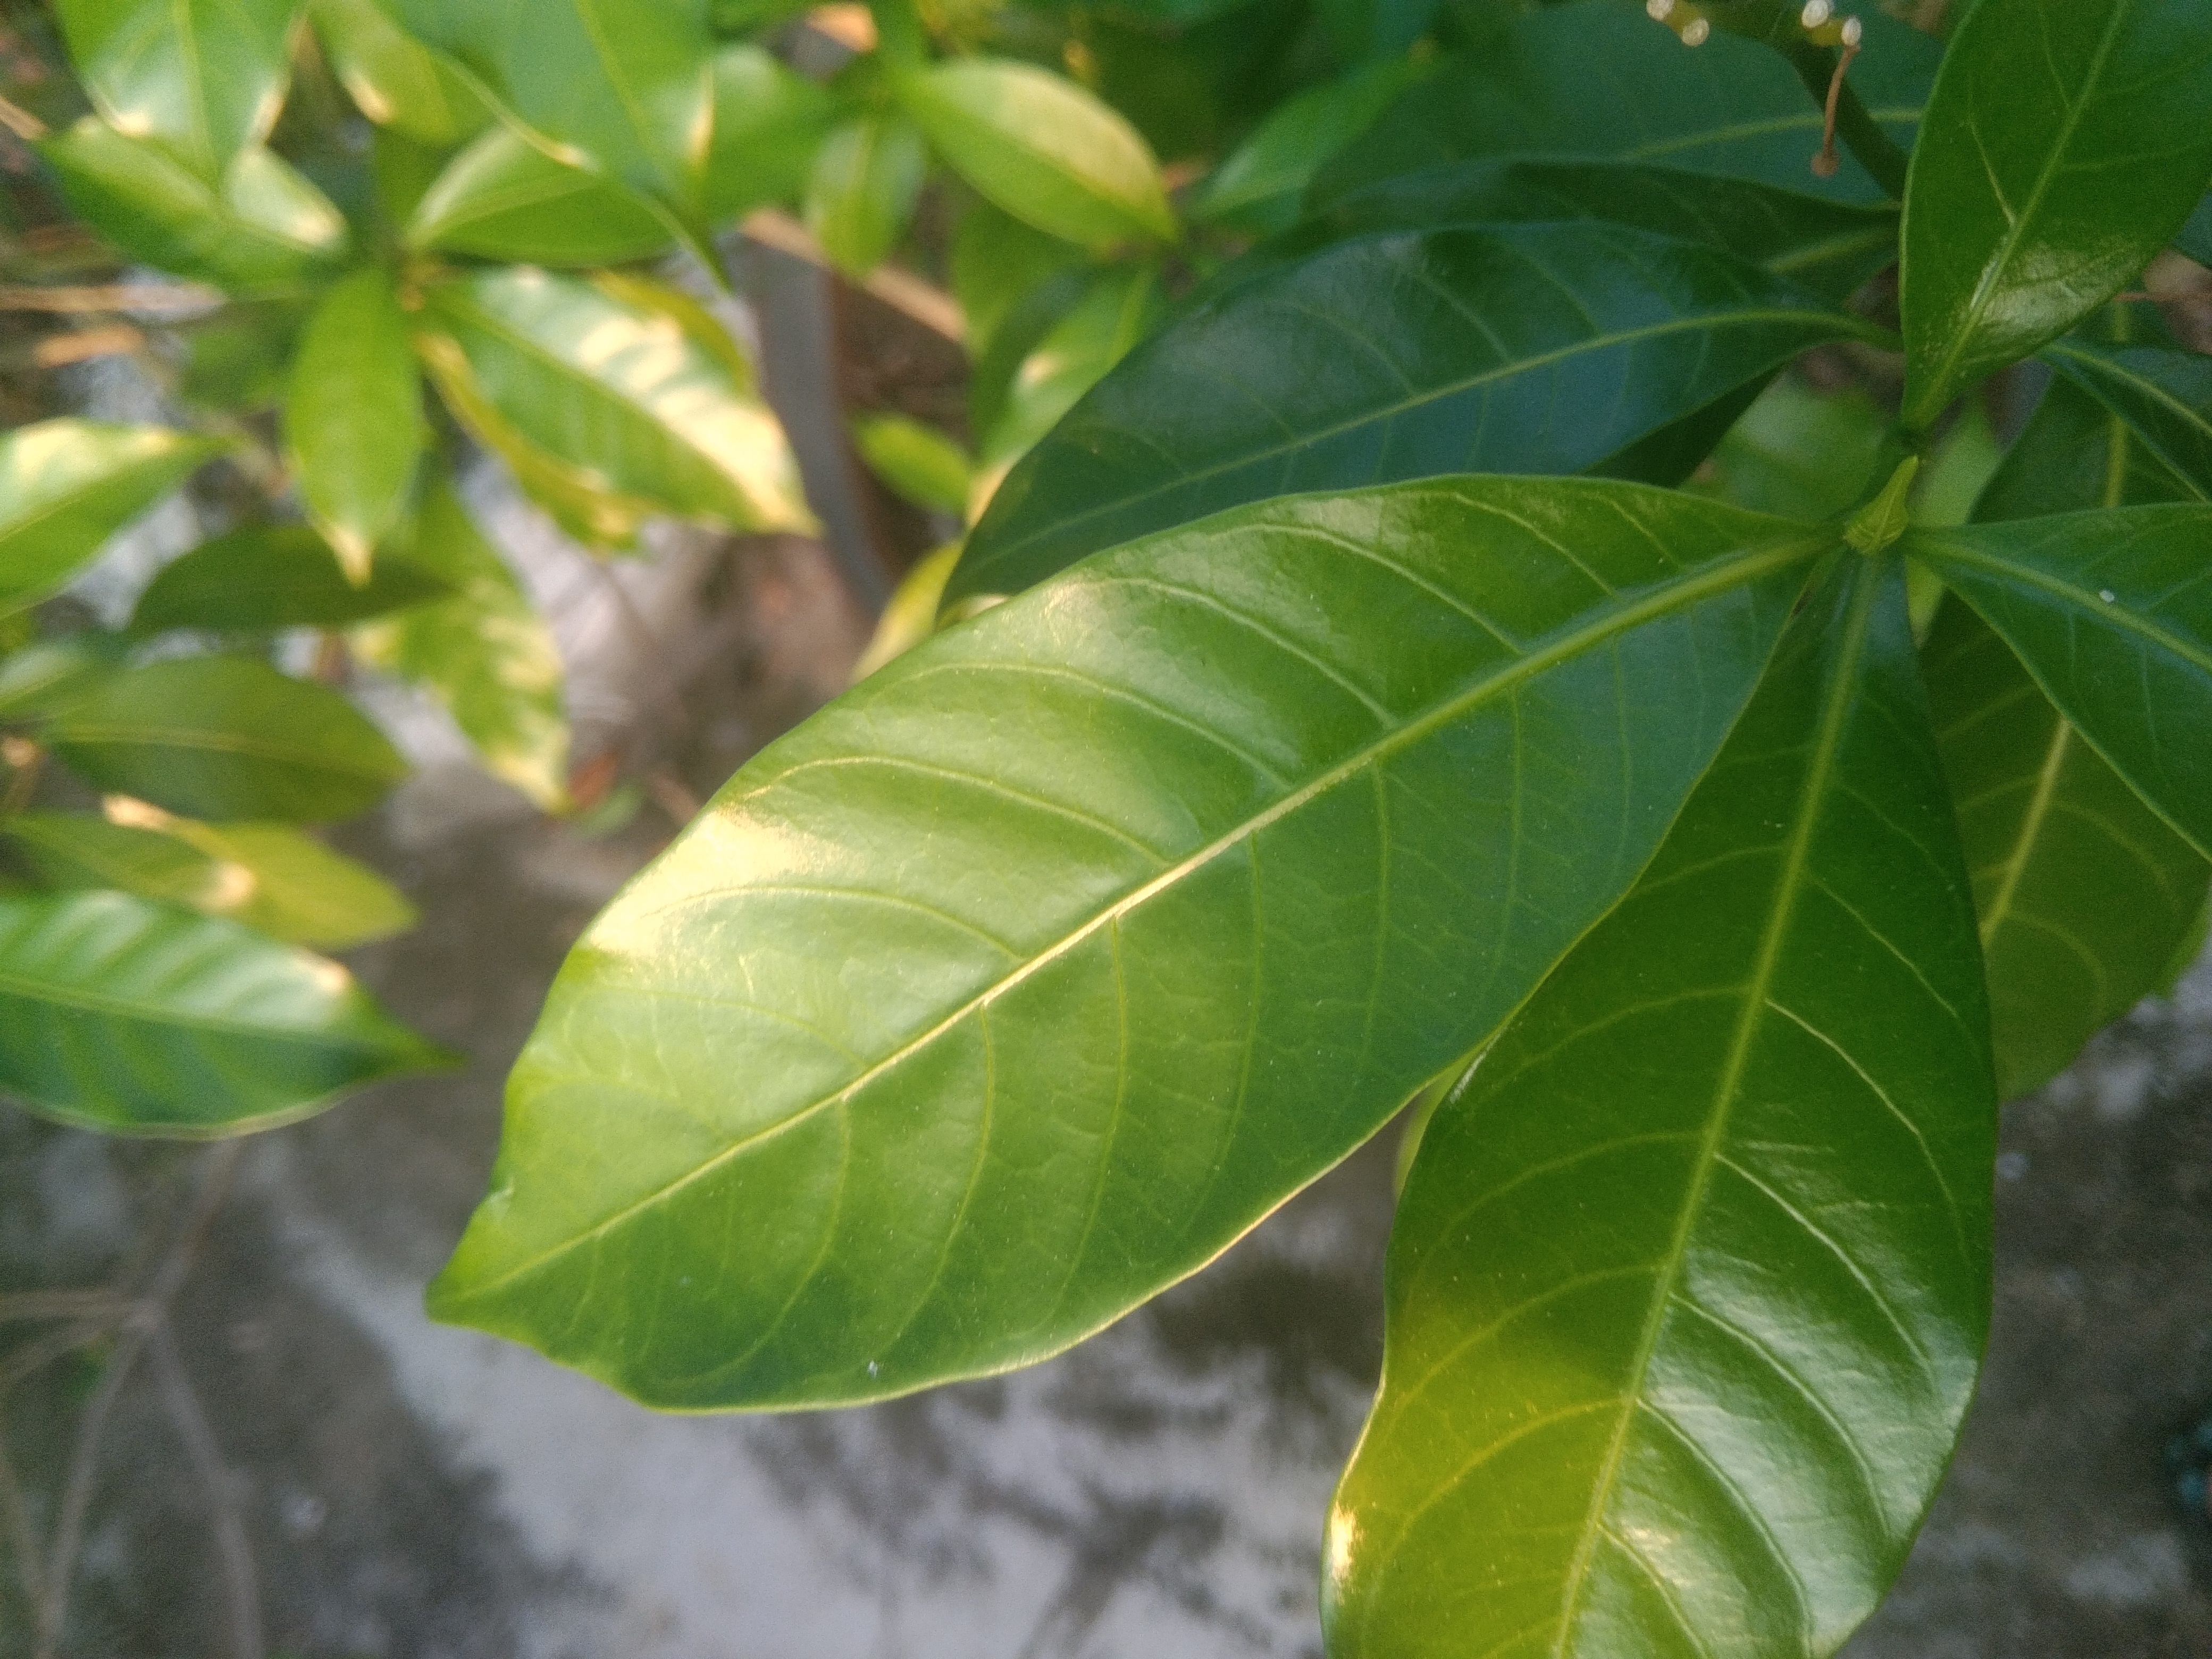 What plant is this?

togor
